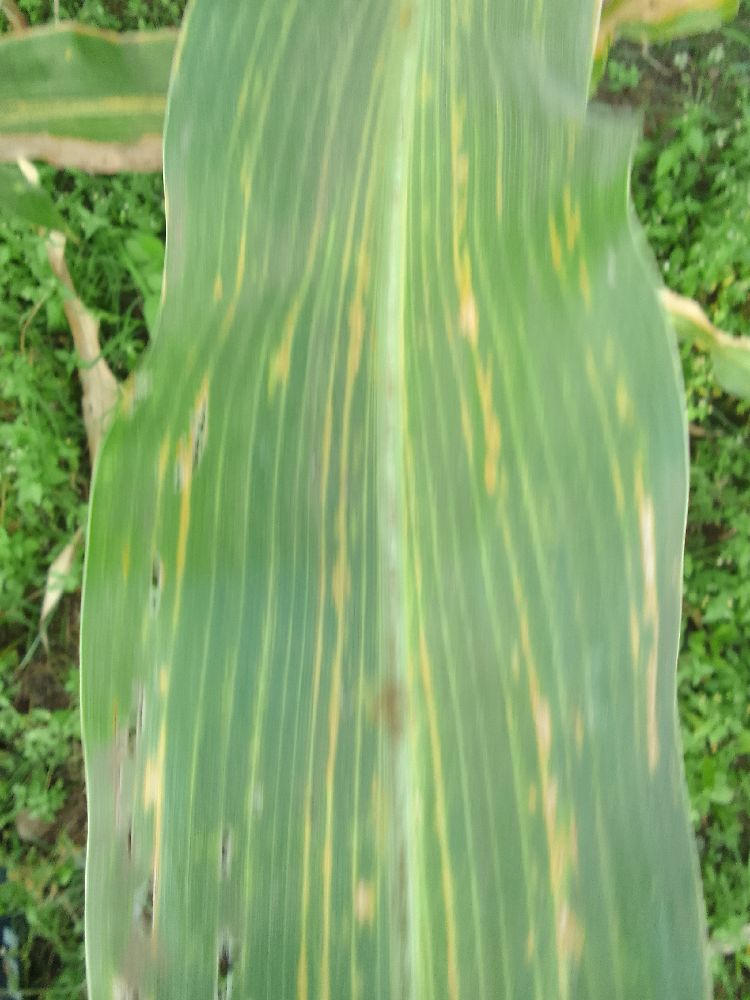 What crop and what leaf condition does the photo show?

maize, maize lethal necrosis
